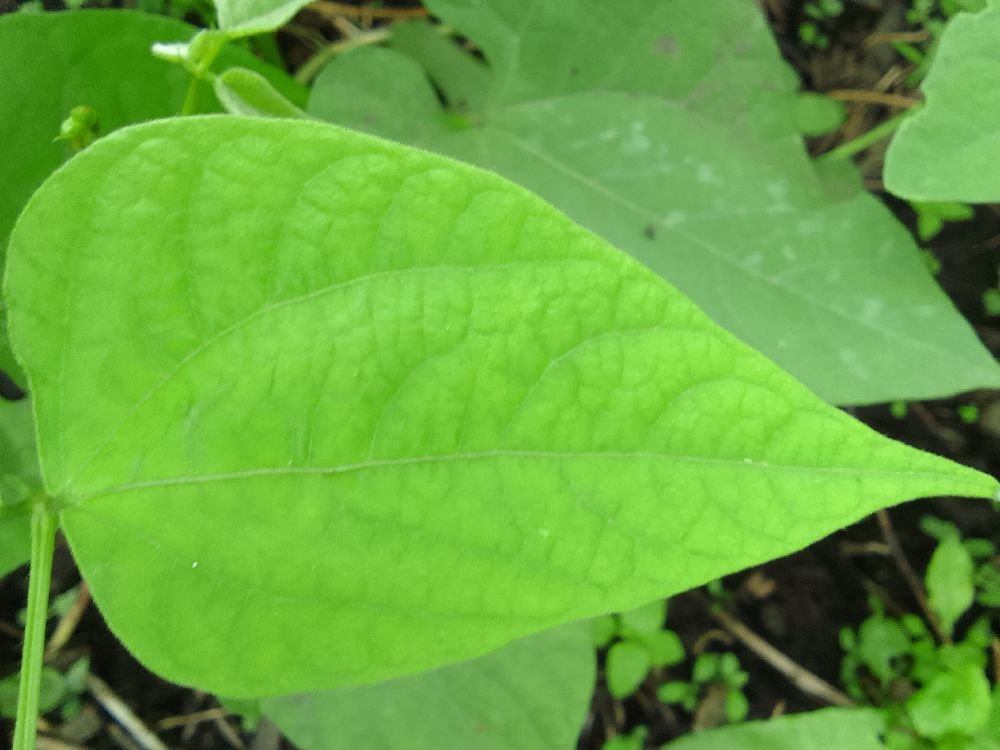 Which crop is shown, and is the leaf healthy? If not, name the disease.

common bean, healthy
